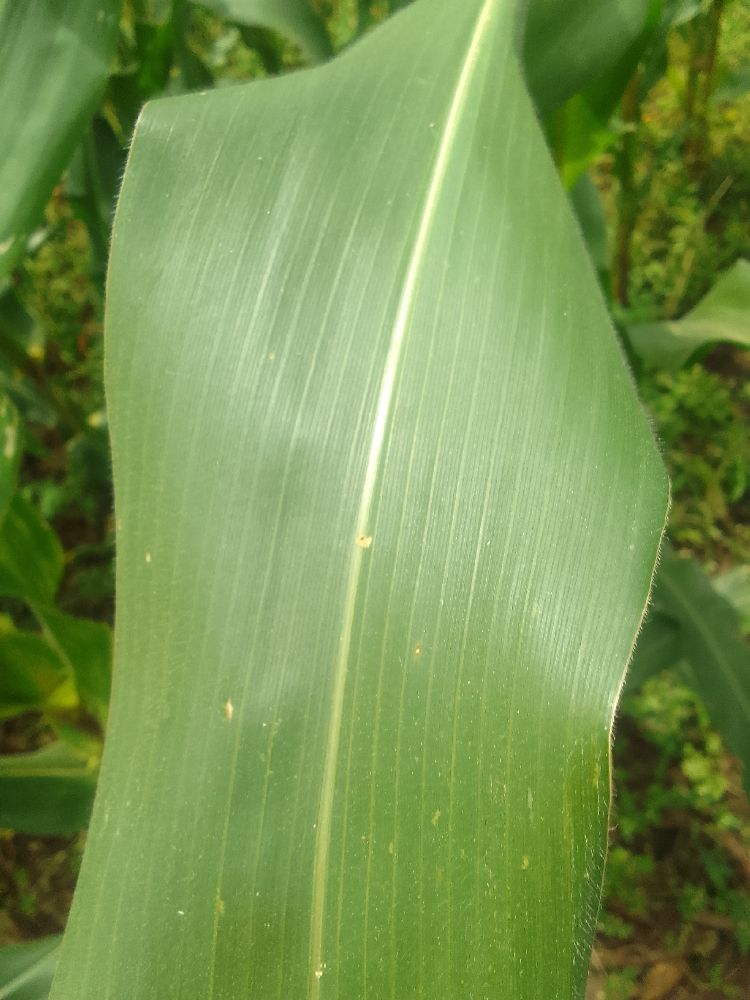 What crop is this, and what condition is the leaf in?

maize, healthy
